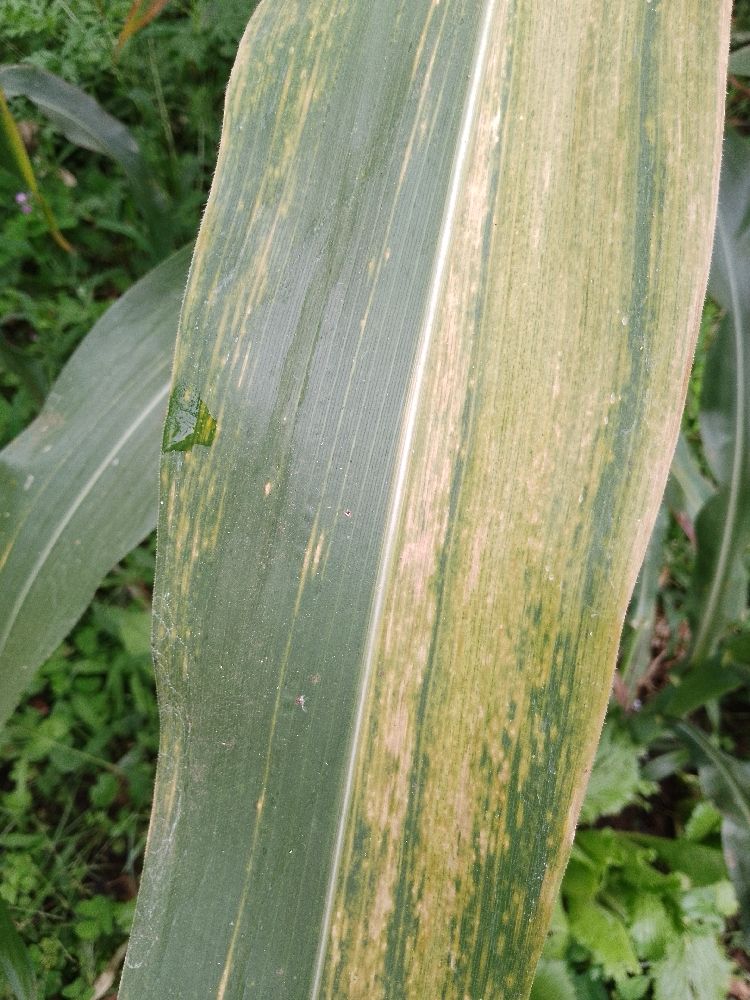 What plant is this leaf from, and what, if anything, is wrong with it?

maize, maize lethal necrosis
